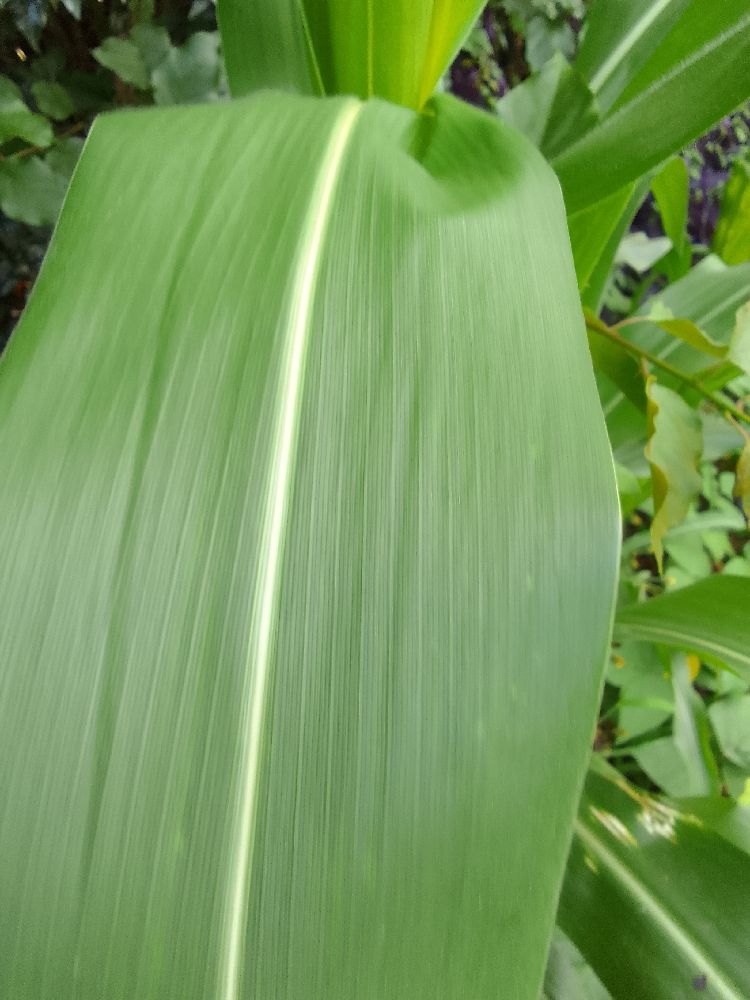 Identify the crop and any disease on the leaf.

maize, healthy
